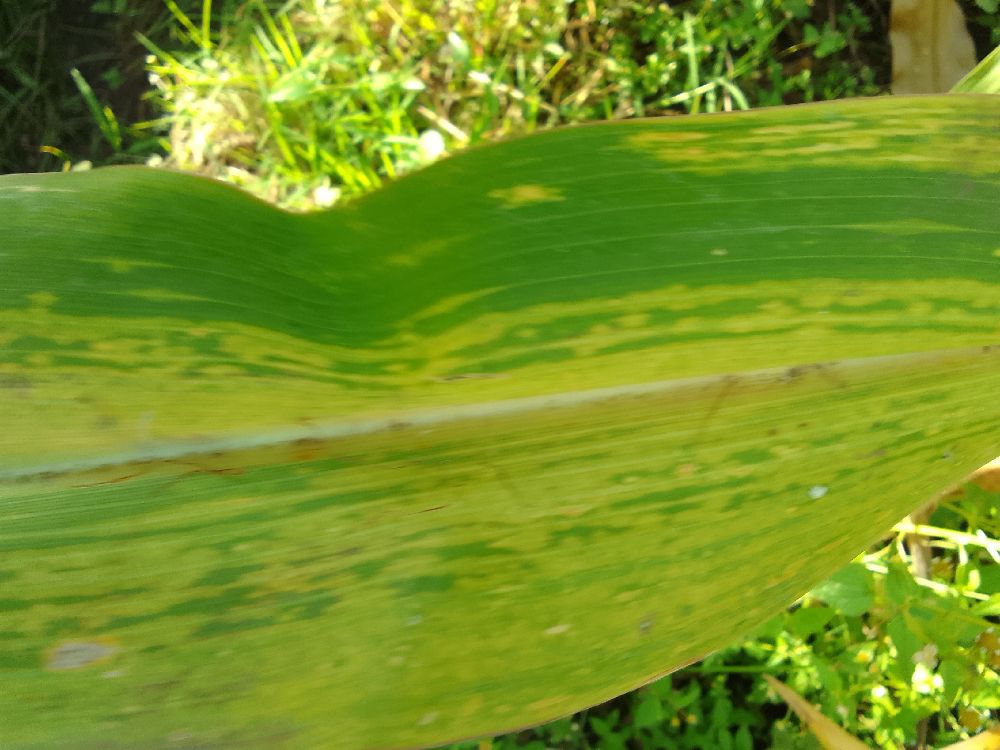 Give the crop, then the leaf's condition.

maize, maize lethal necrosis
